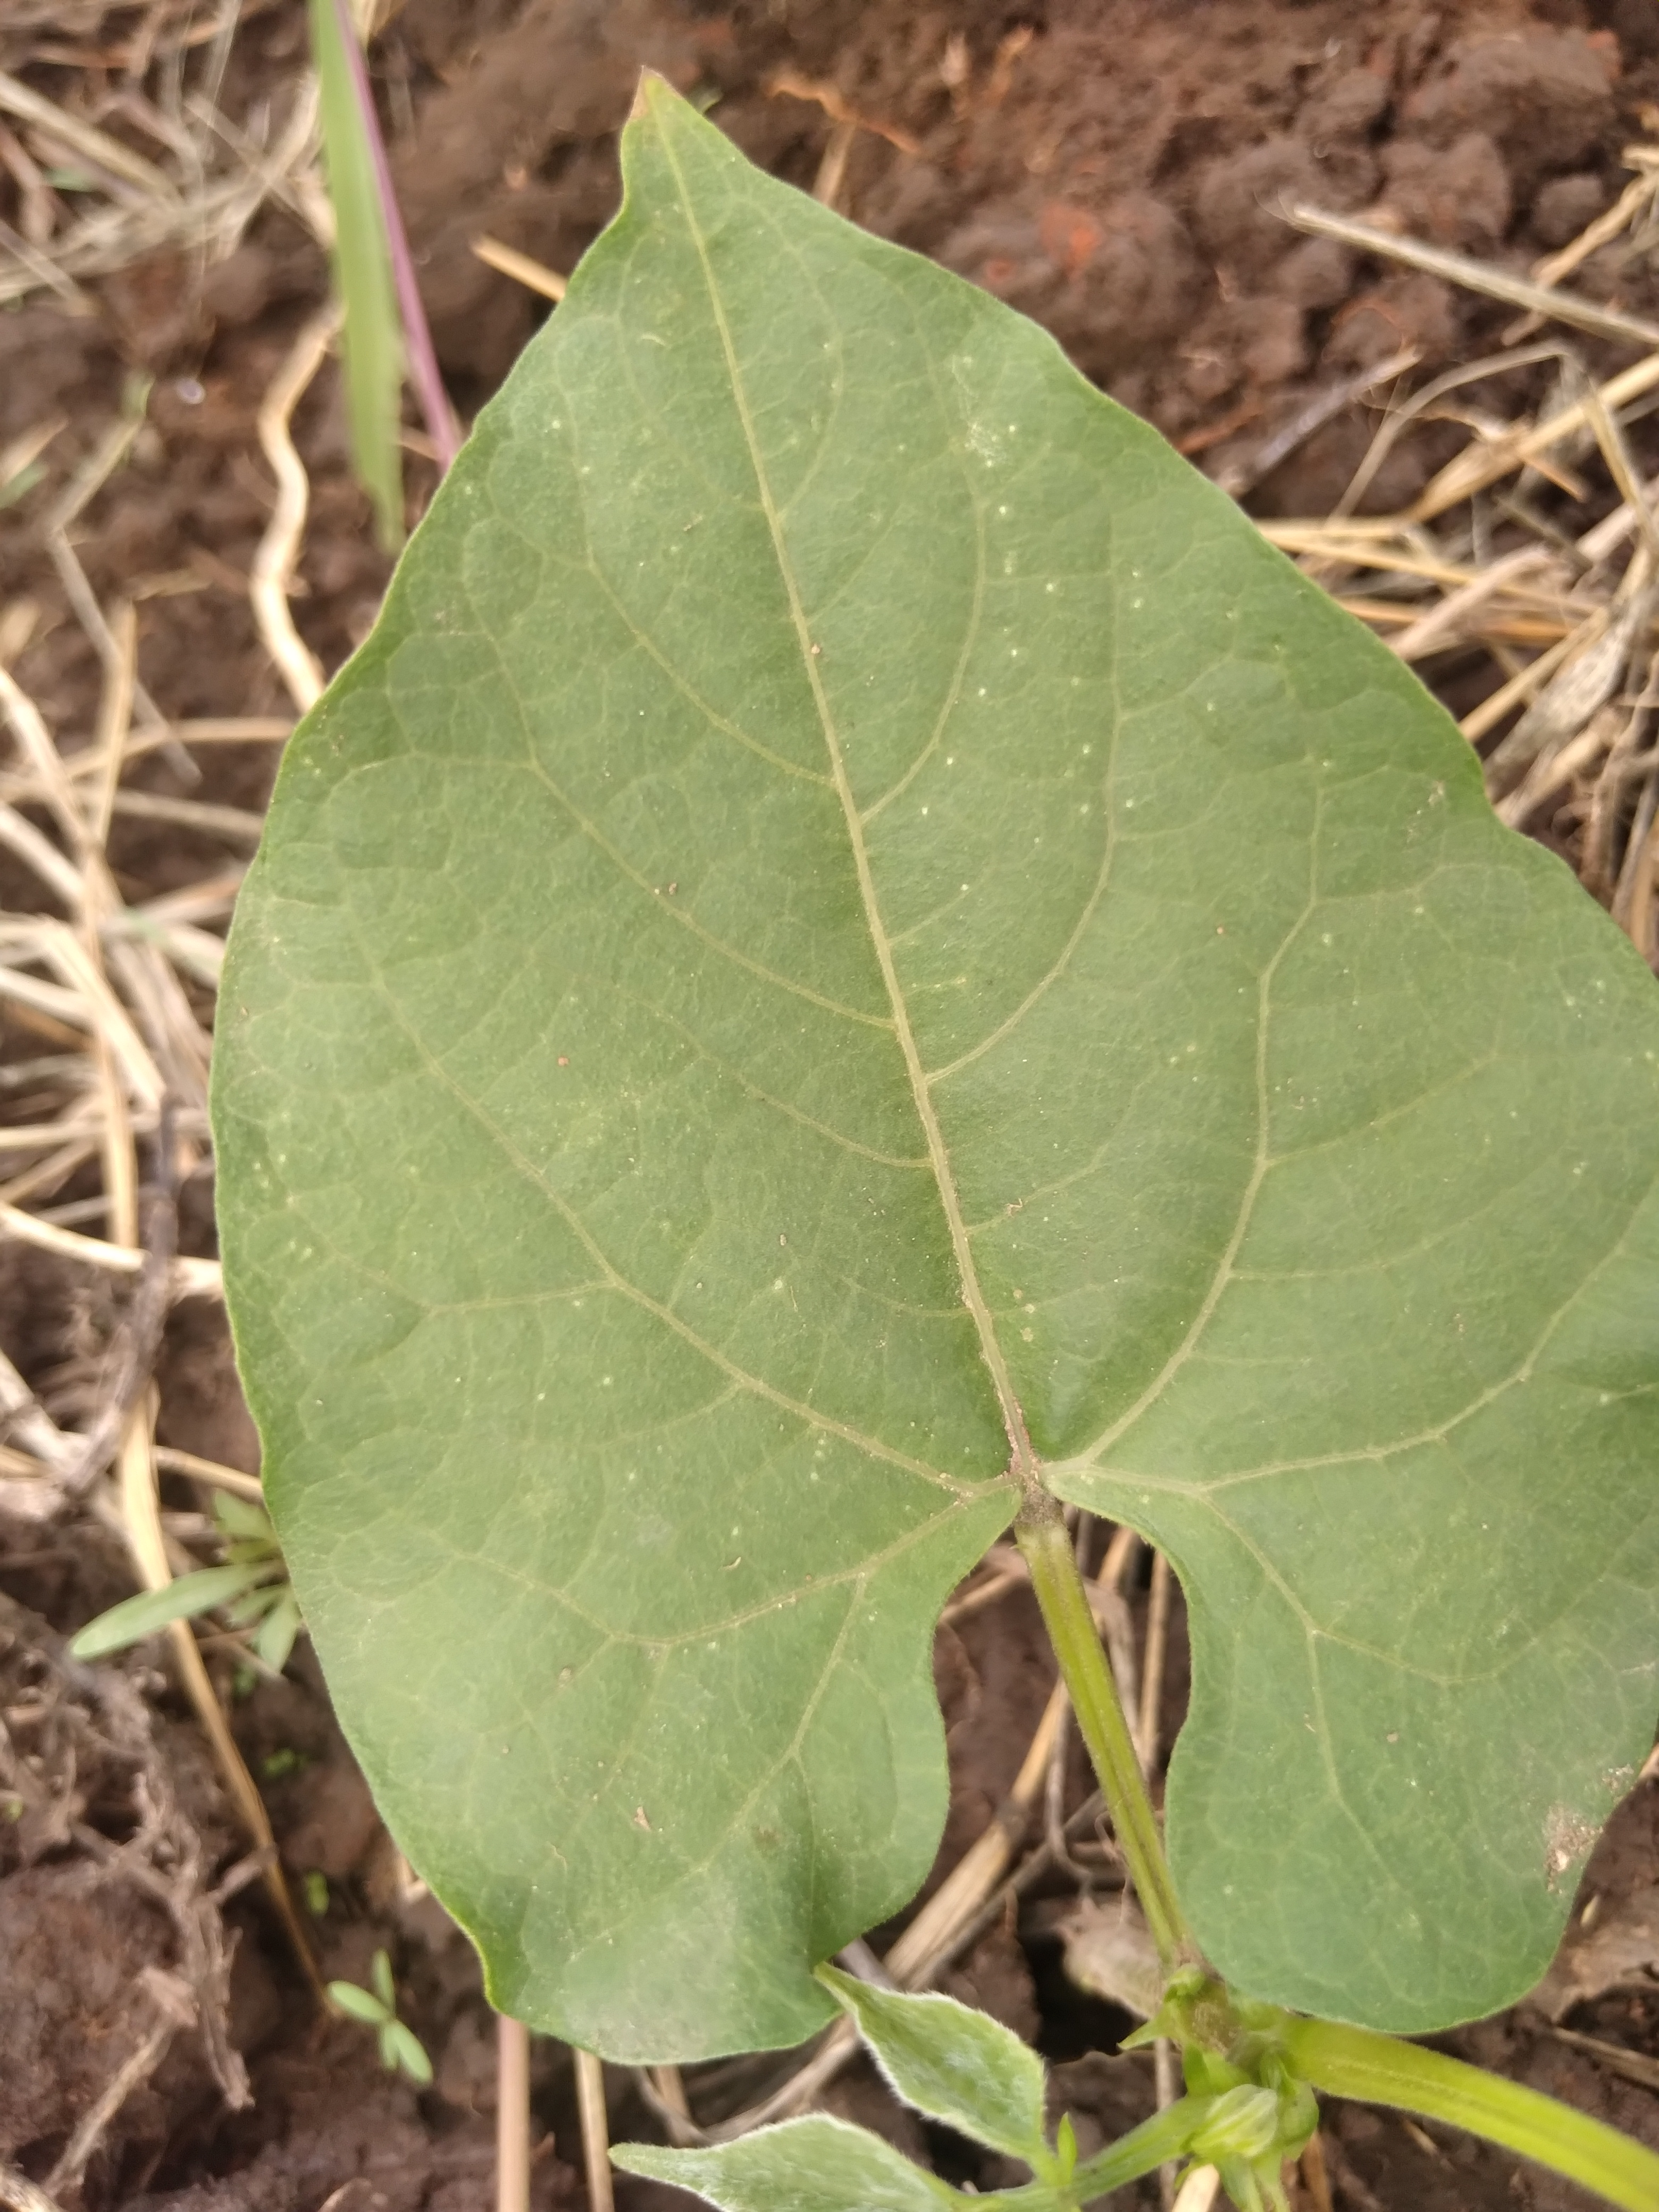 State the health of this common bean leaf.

healthy
